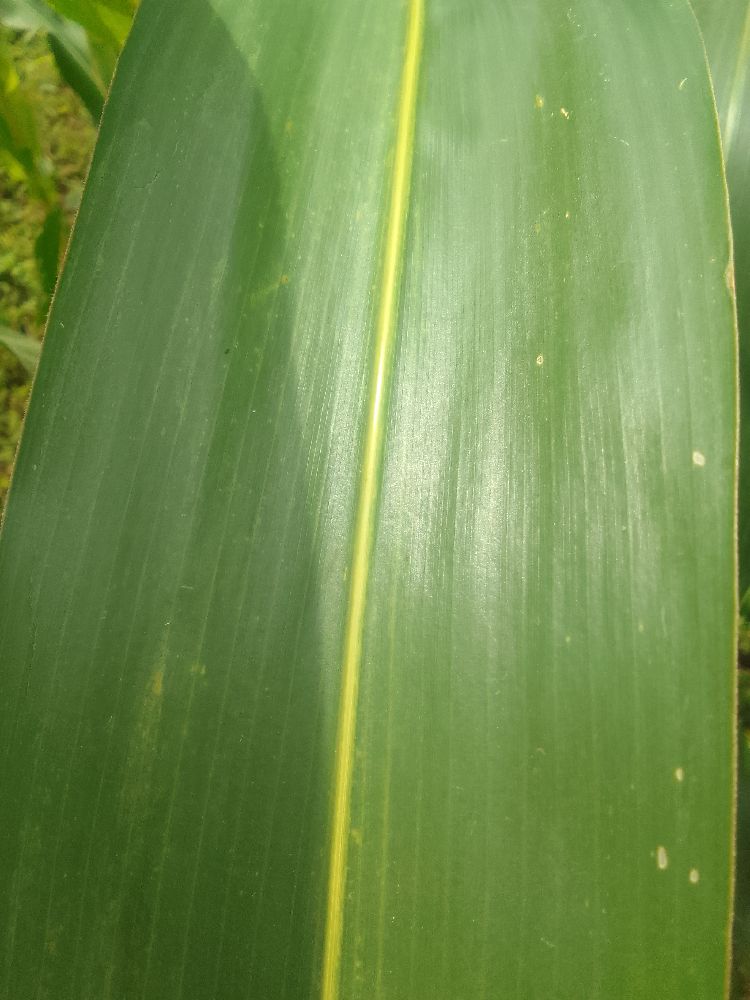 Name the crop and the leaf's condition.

maize, healthy
